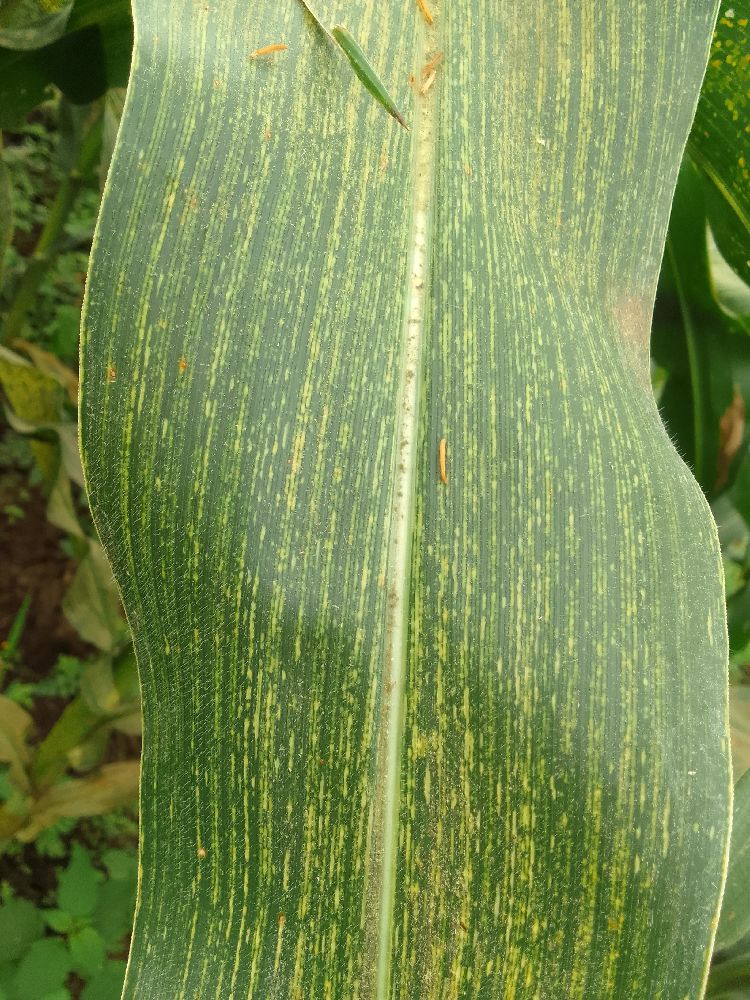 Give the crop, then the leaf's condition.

maize, maize streak virus
